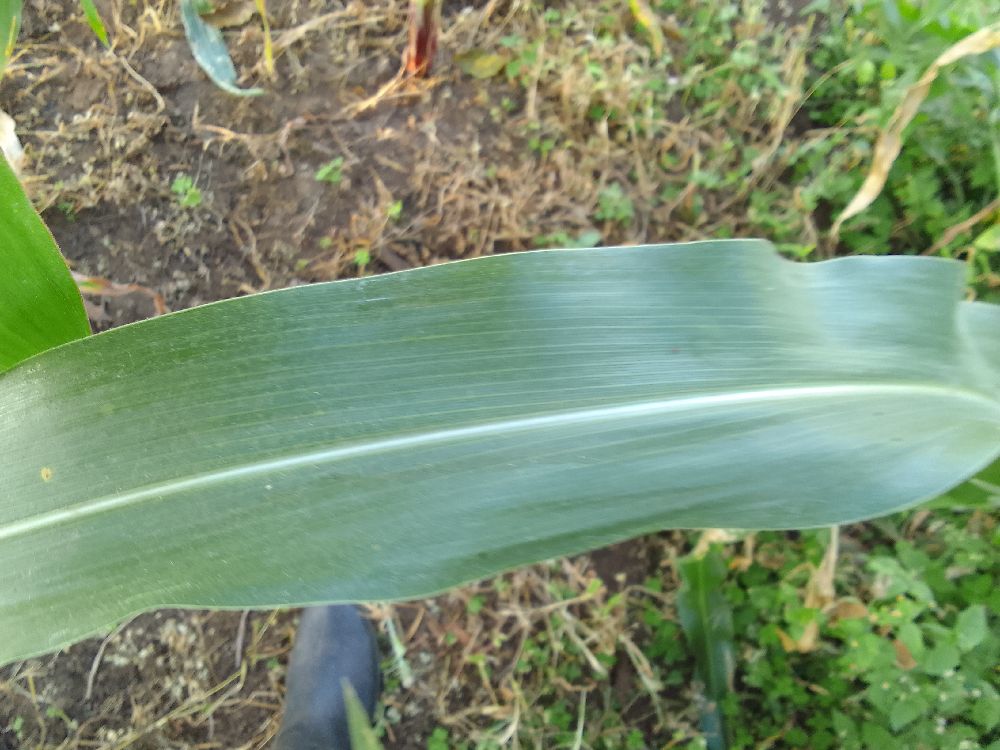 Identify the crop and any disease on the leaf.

maize, healthy
